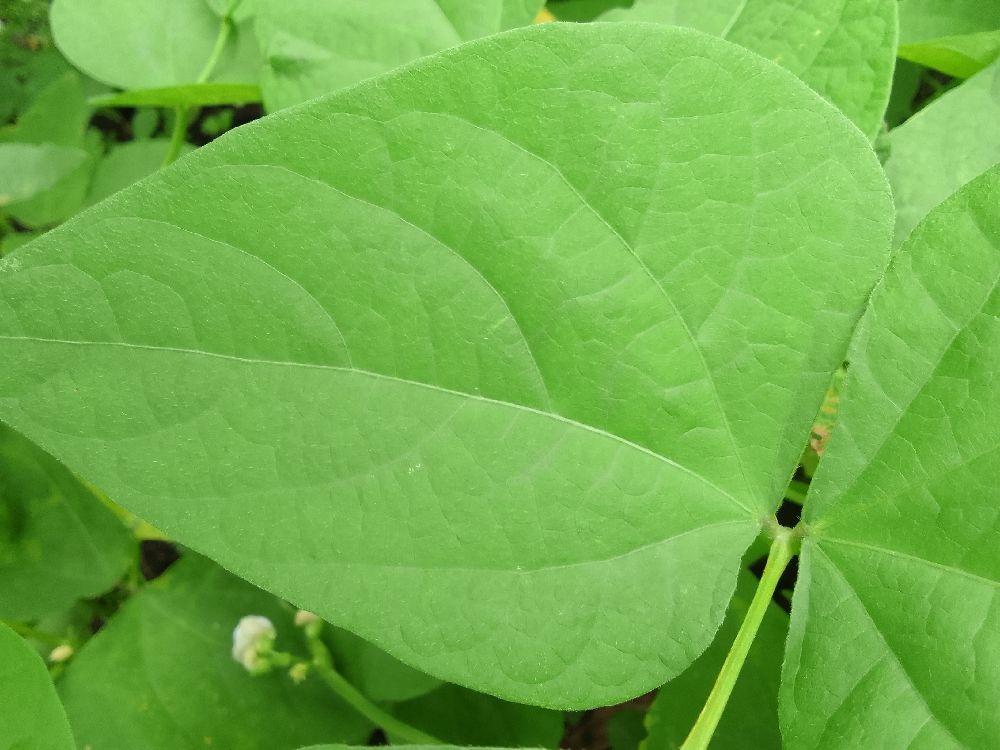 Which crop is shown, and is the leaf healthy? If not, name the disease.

common bean, healthy
